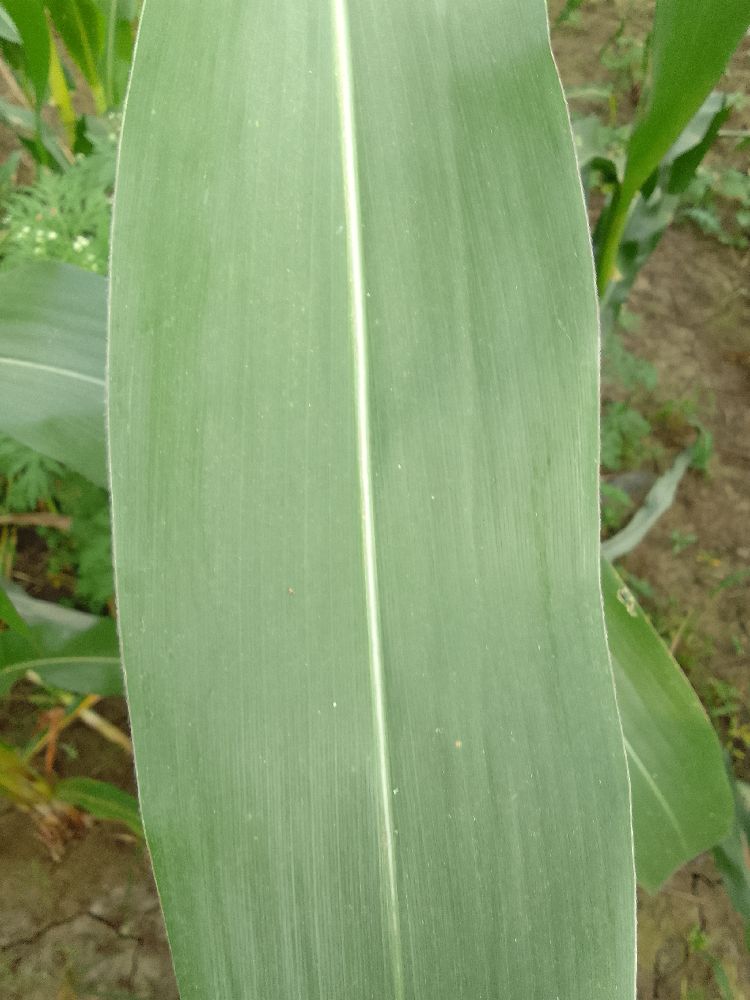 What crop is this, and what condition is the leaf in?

maize, healthy
